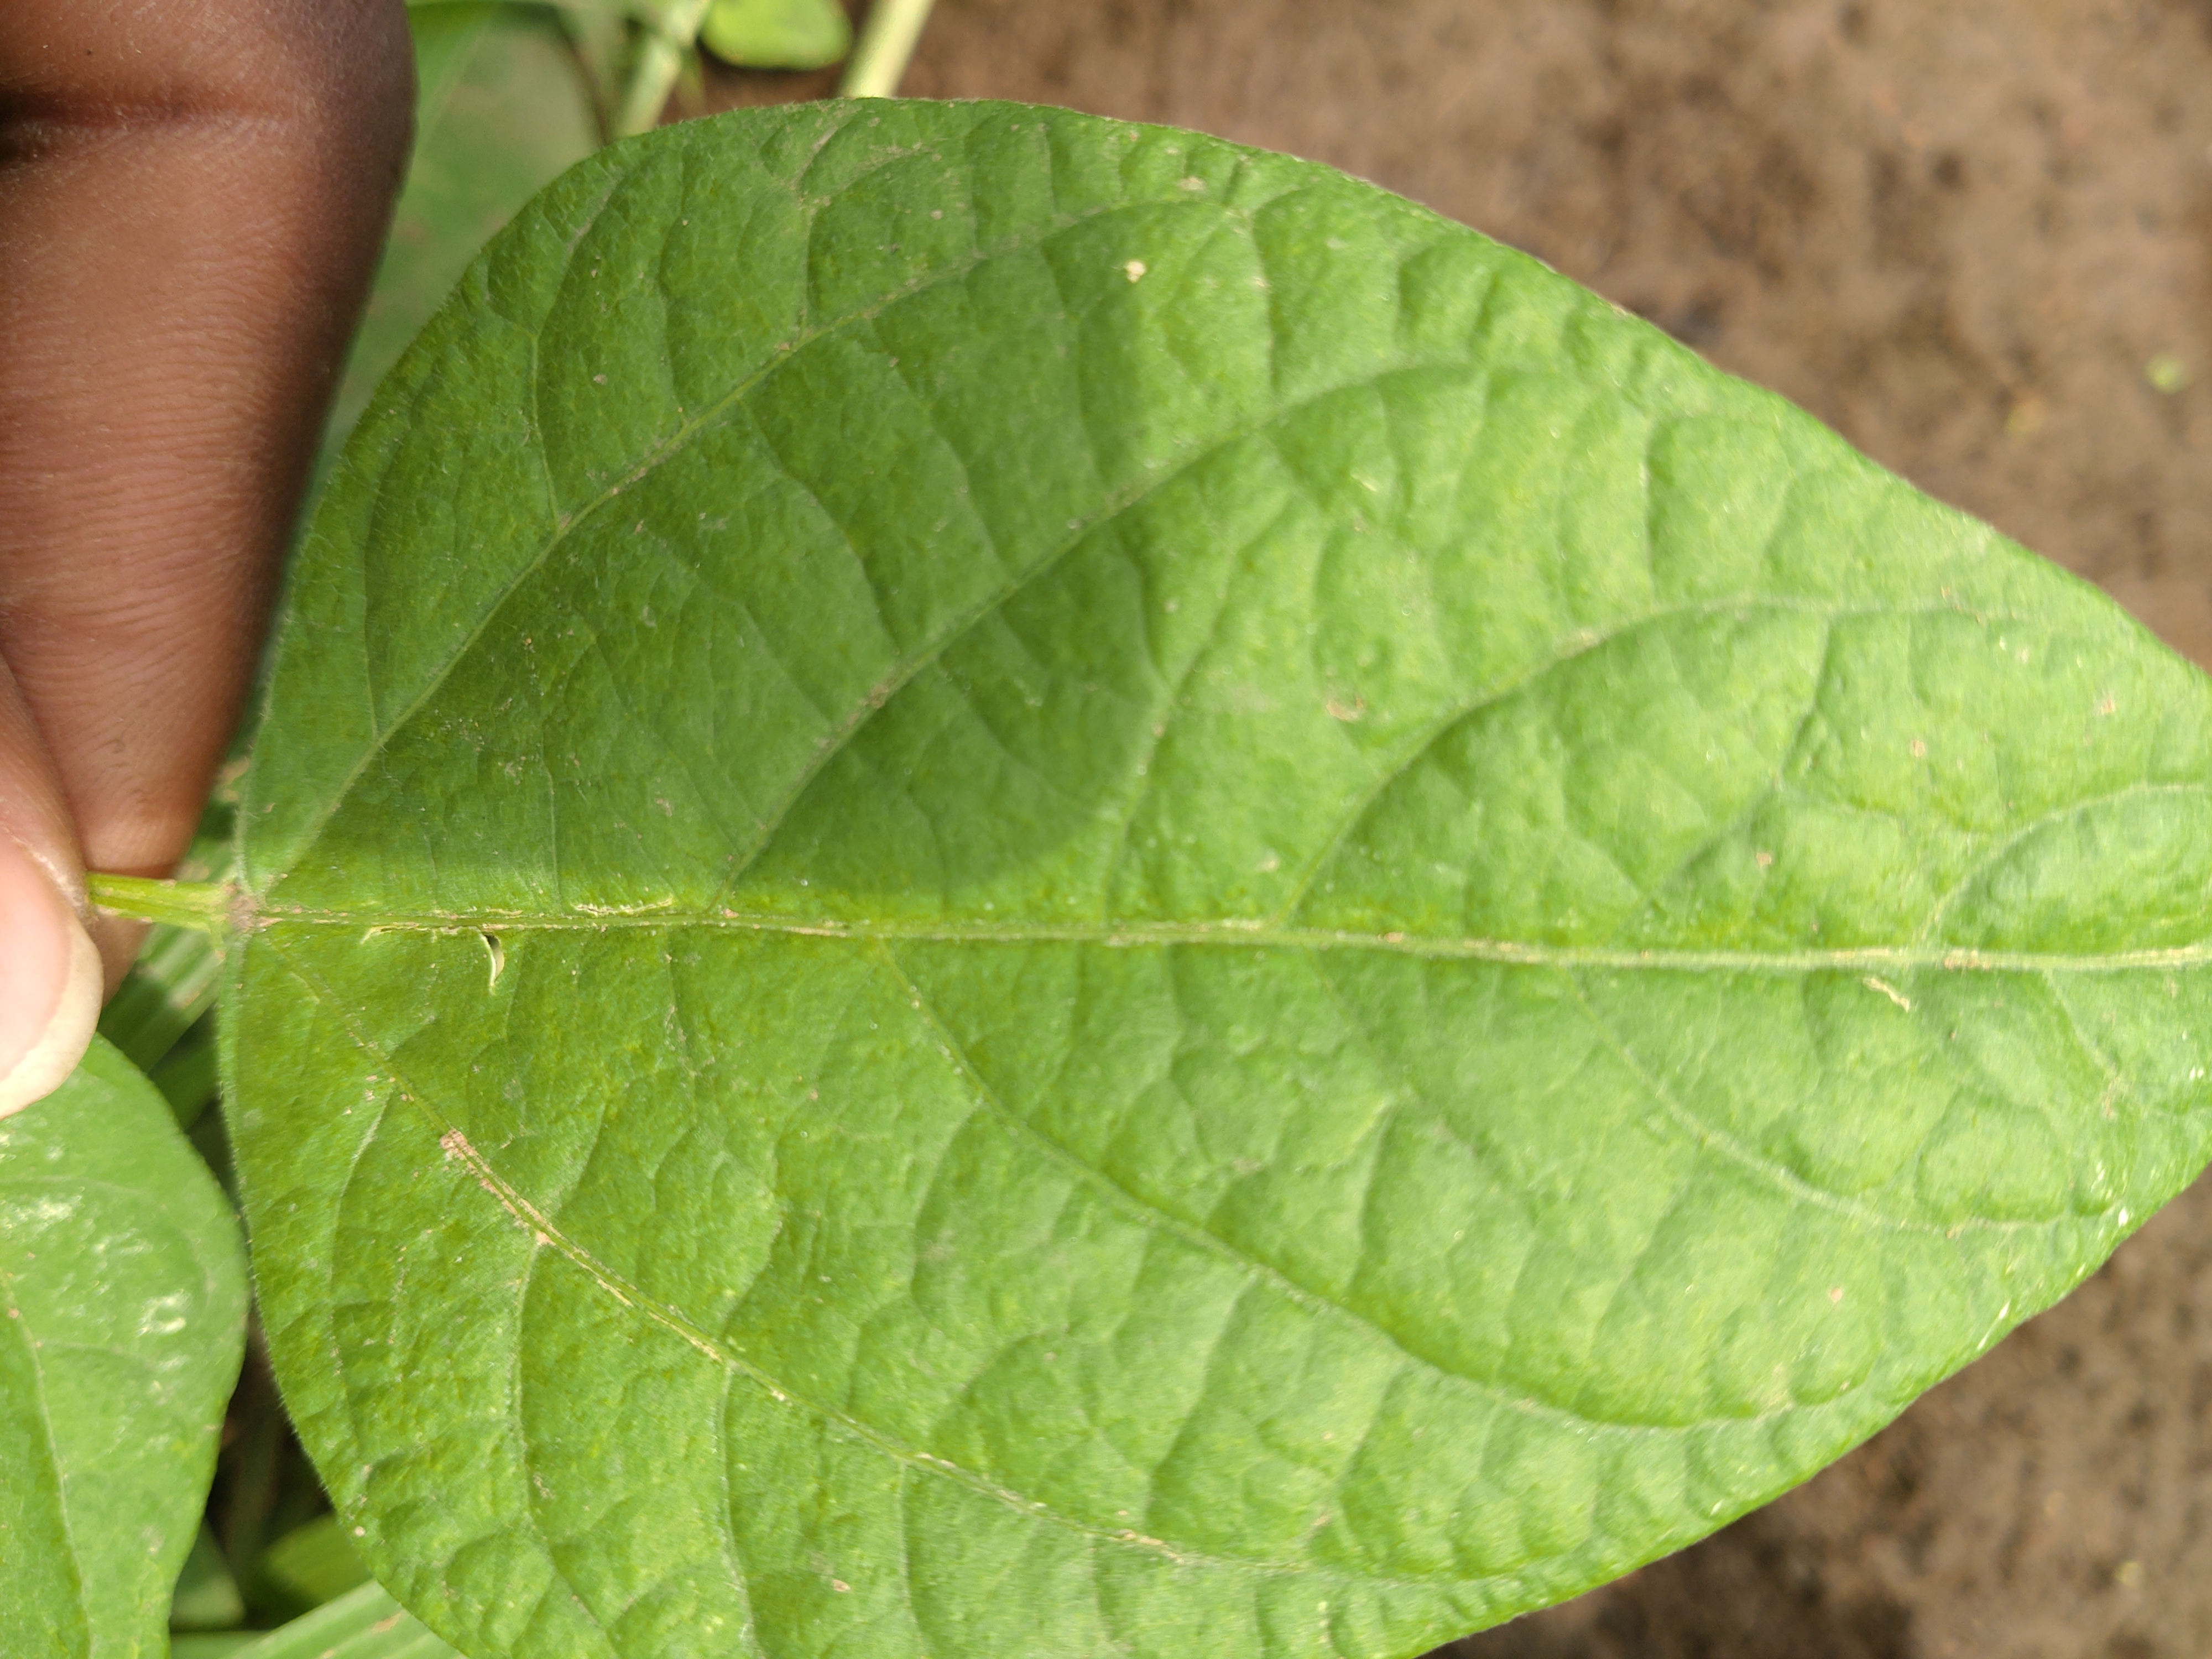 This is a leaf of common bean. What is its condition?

healthy
